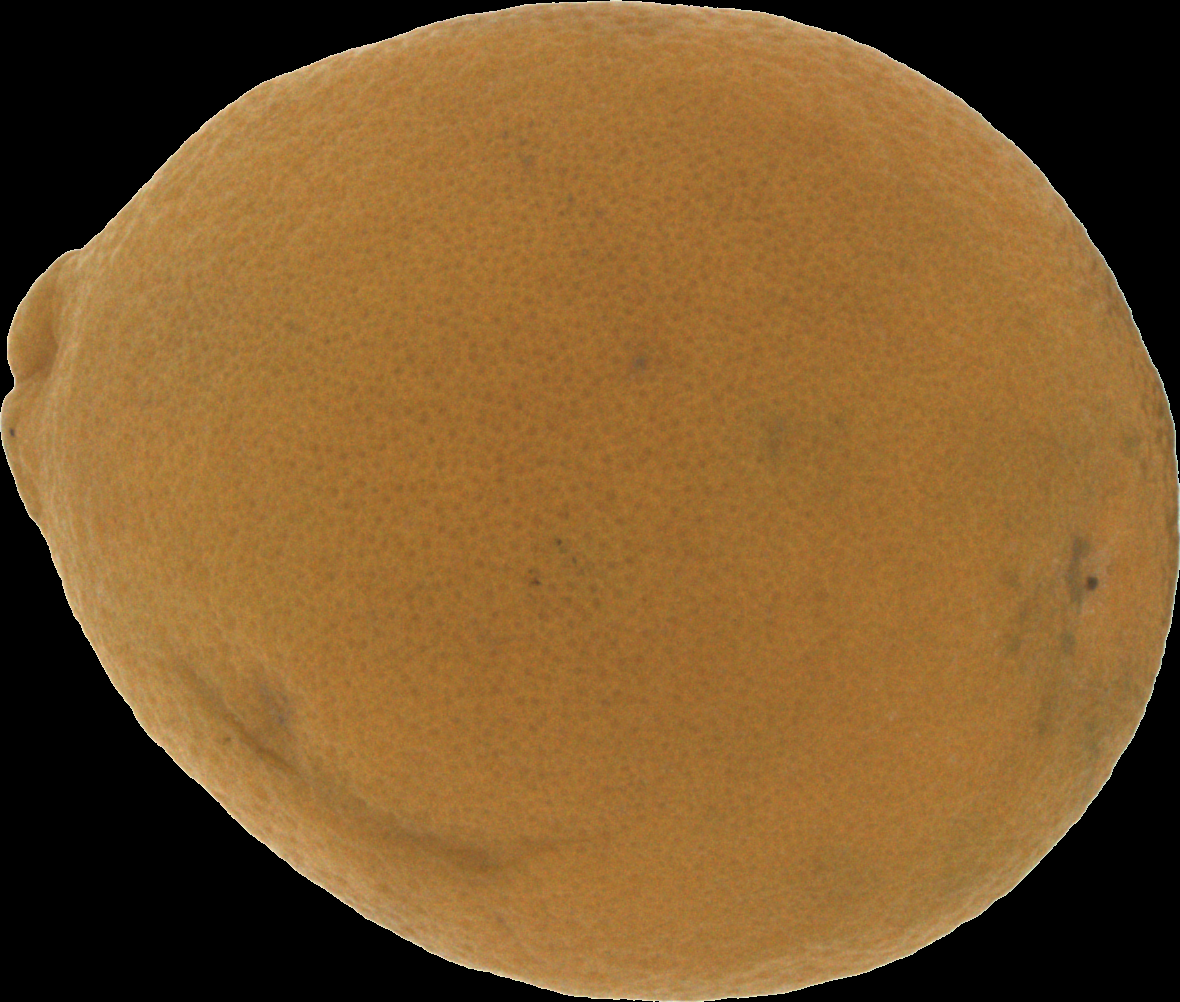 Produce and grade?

orange, bad
